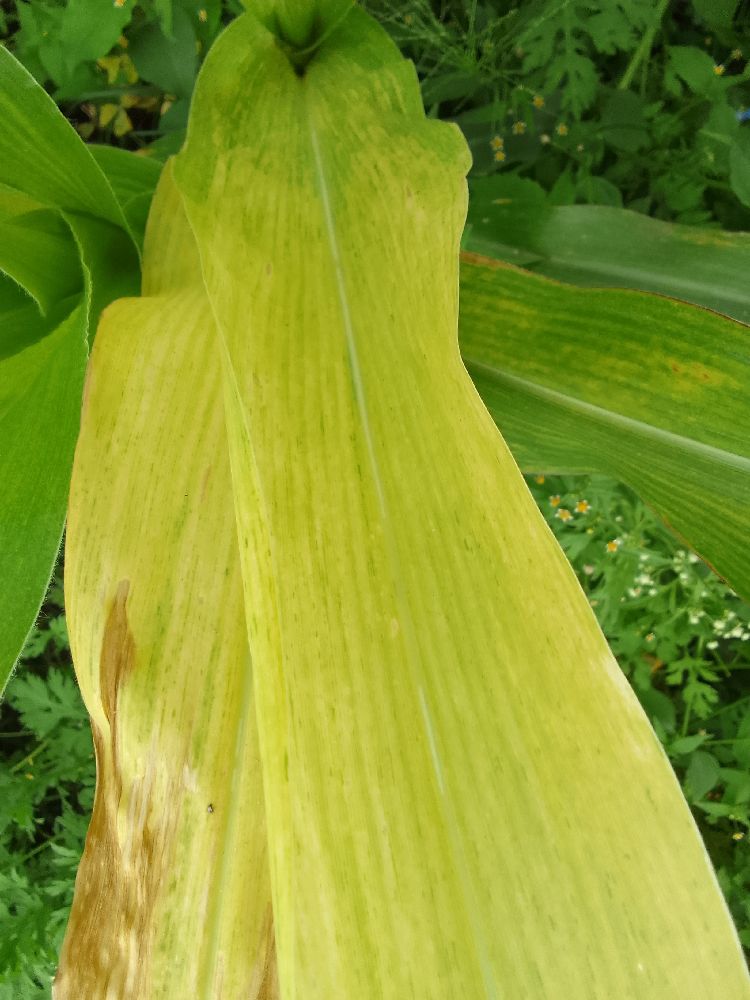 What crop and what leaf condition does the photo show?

maize, maize lethal necrosis
